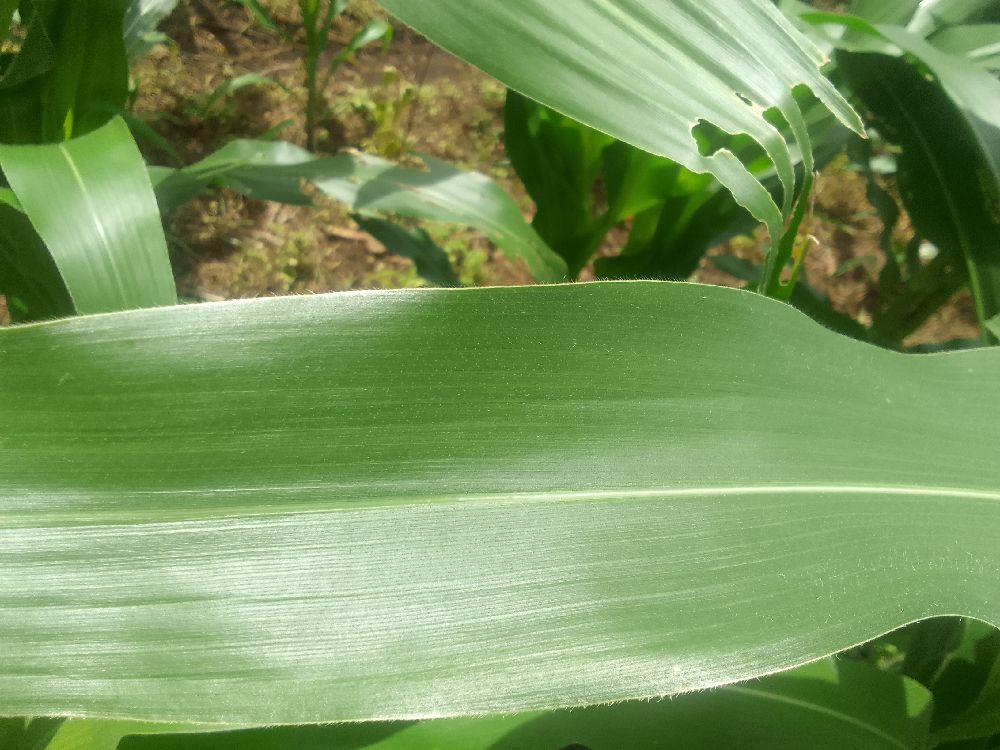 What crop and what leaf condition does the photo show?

maize, healthy
